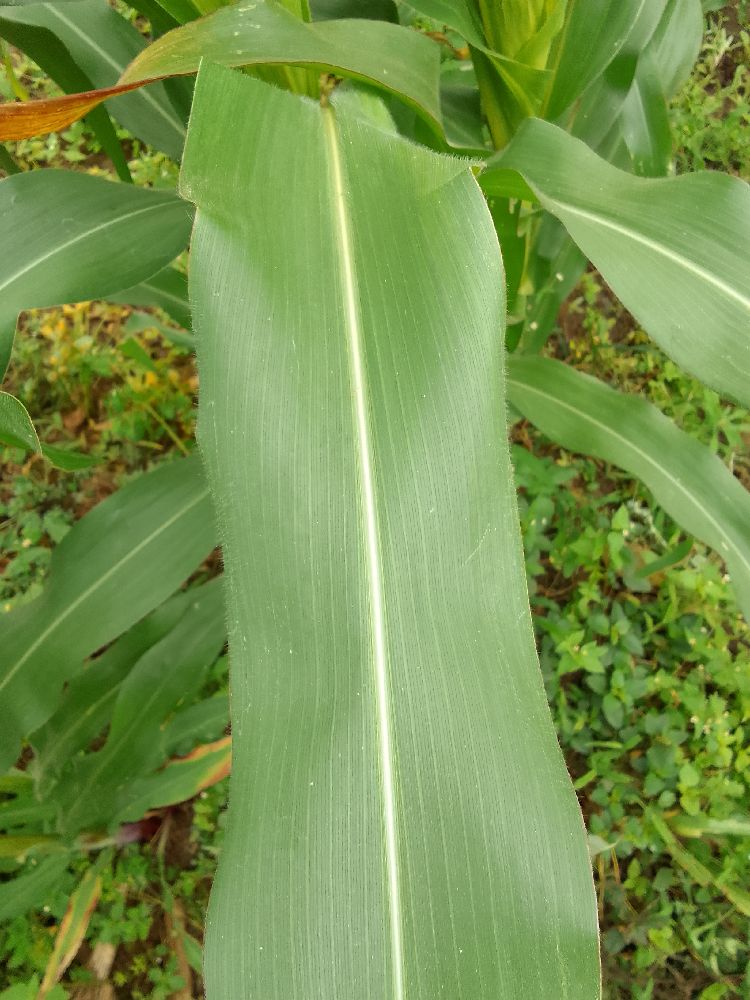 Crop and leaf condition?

maize, healthy
